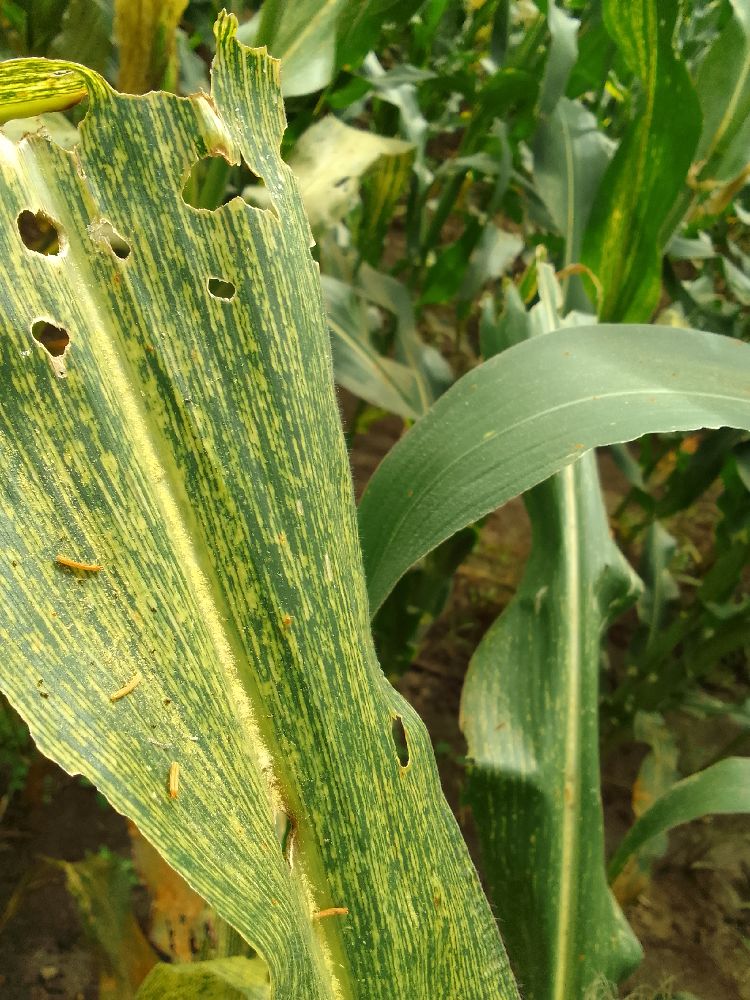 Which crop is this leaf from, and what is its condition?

maize, maize streak virus
